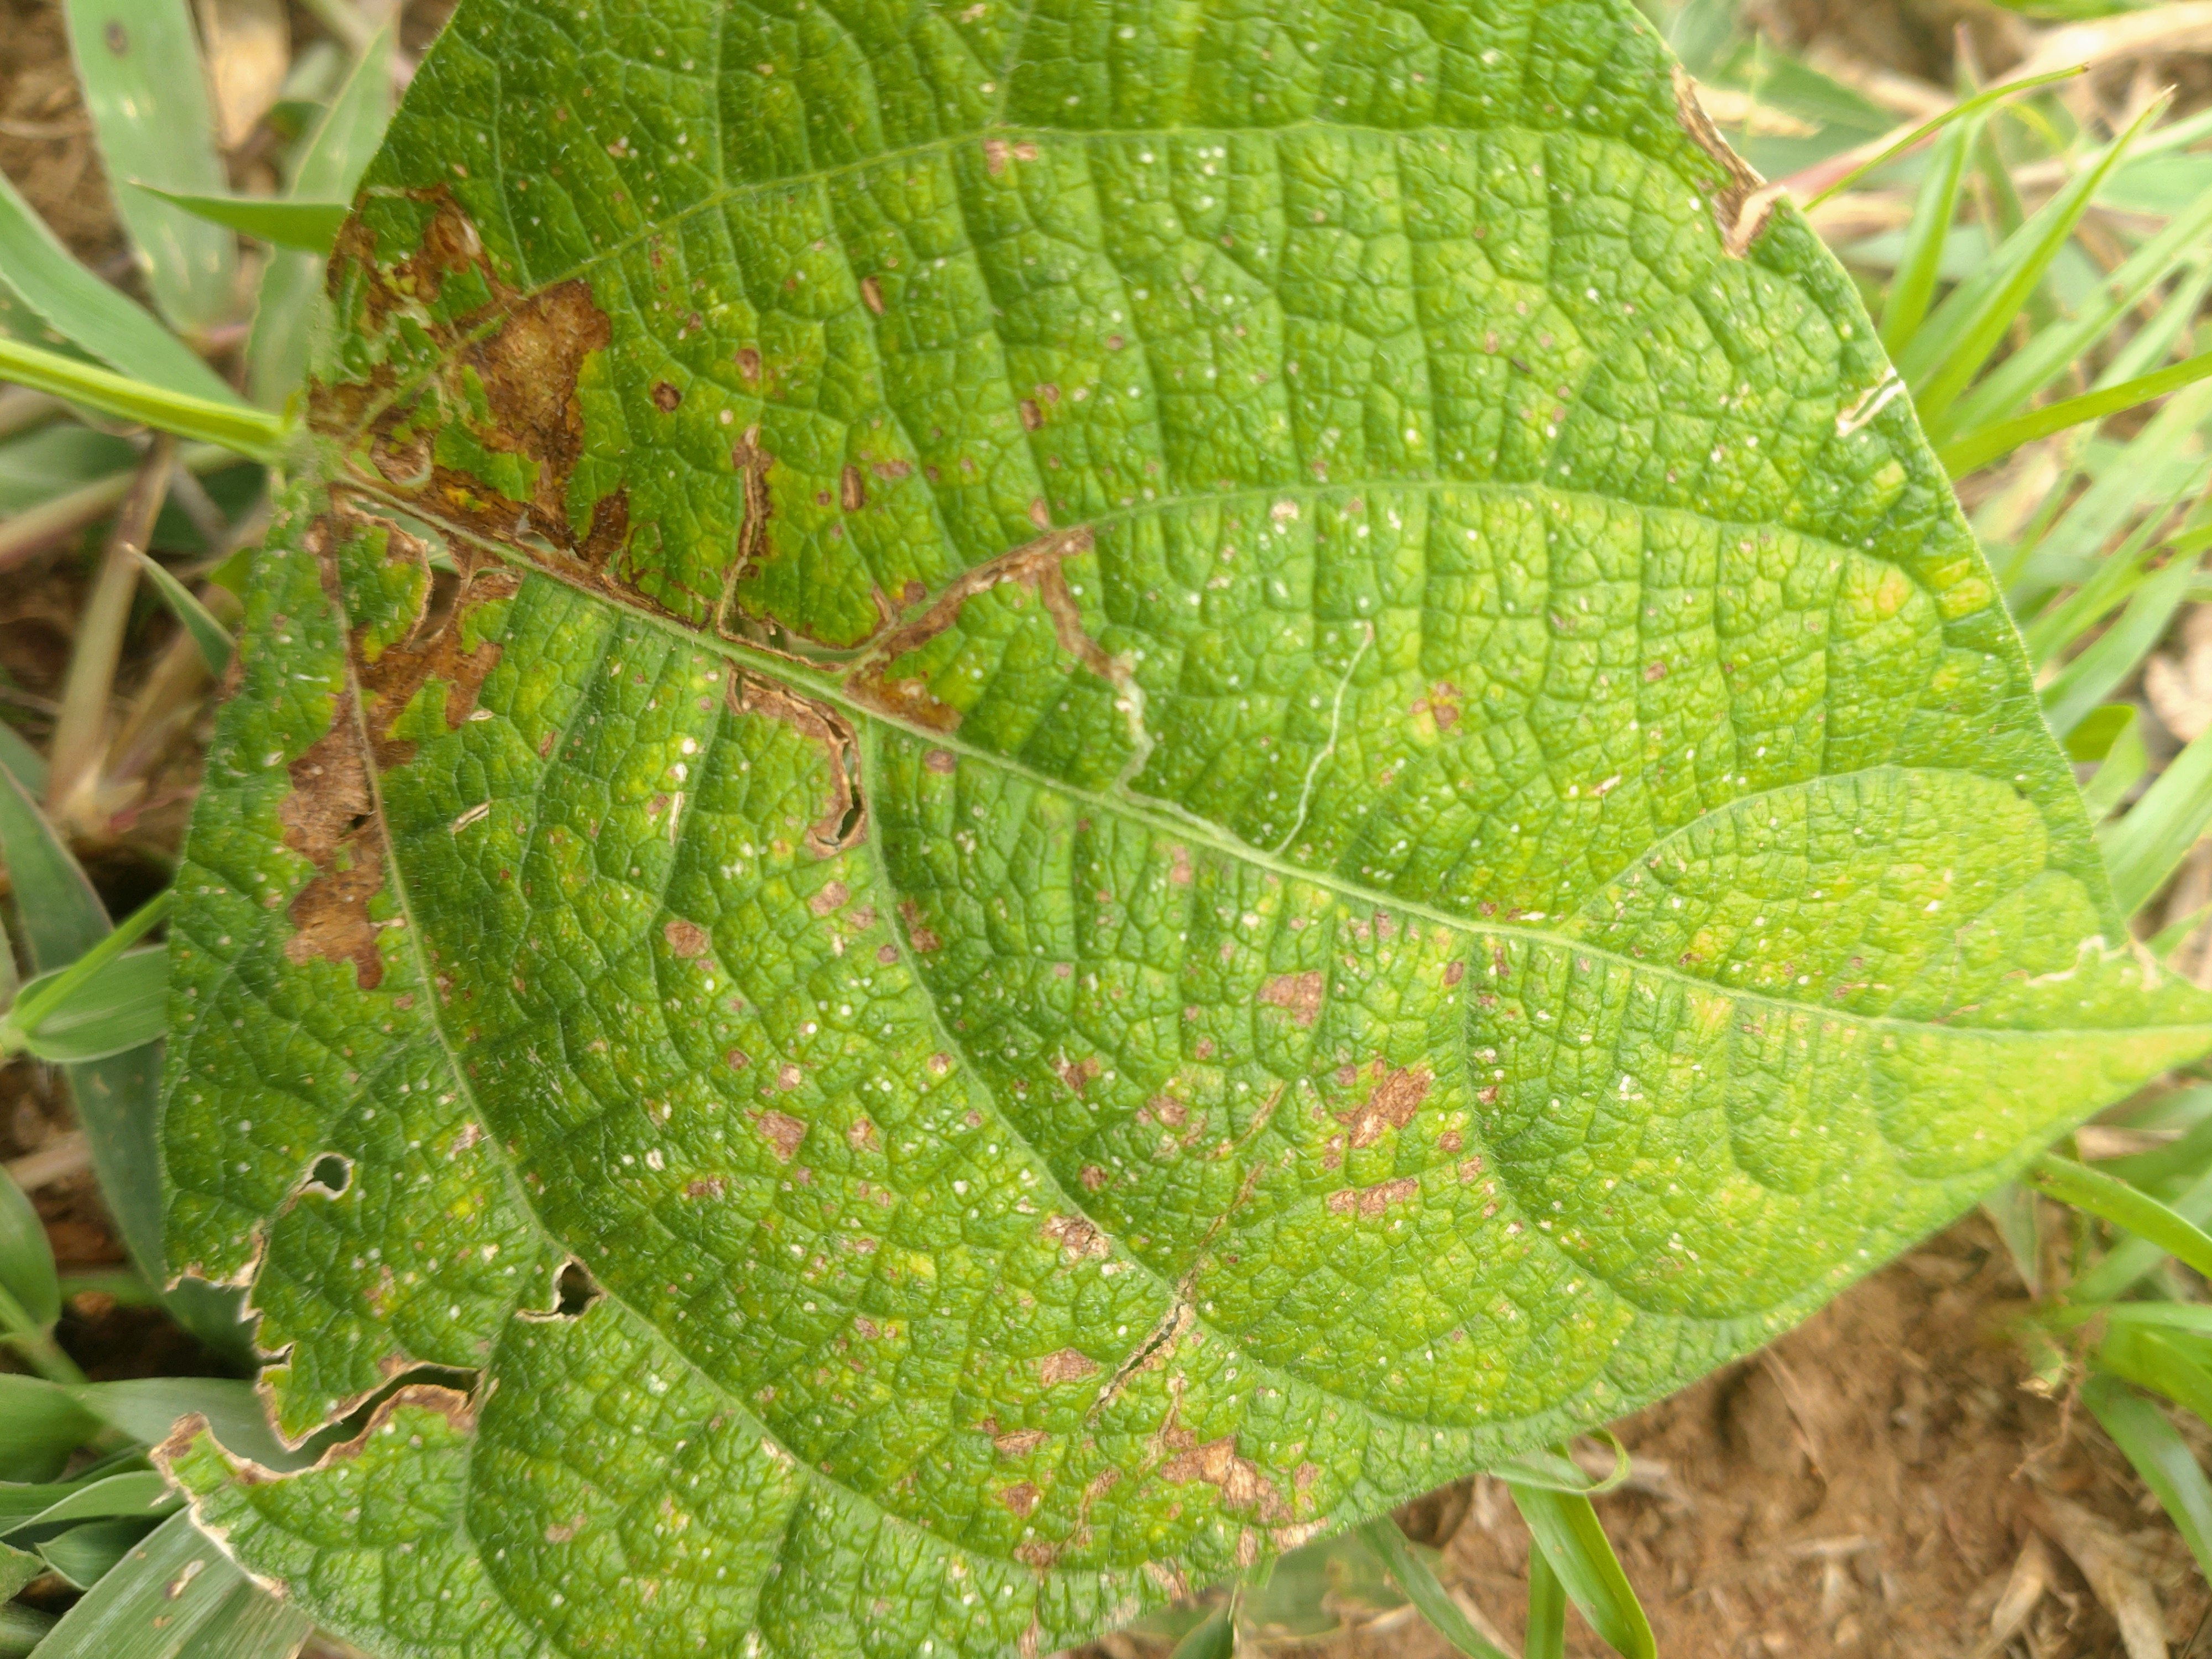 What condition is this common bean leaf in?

rust
